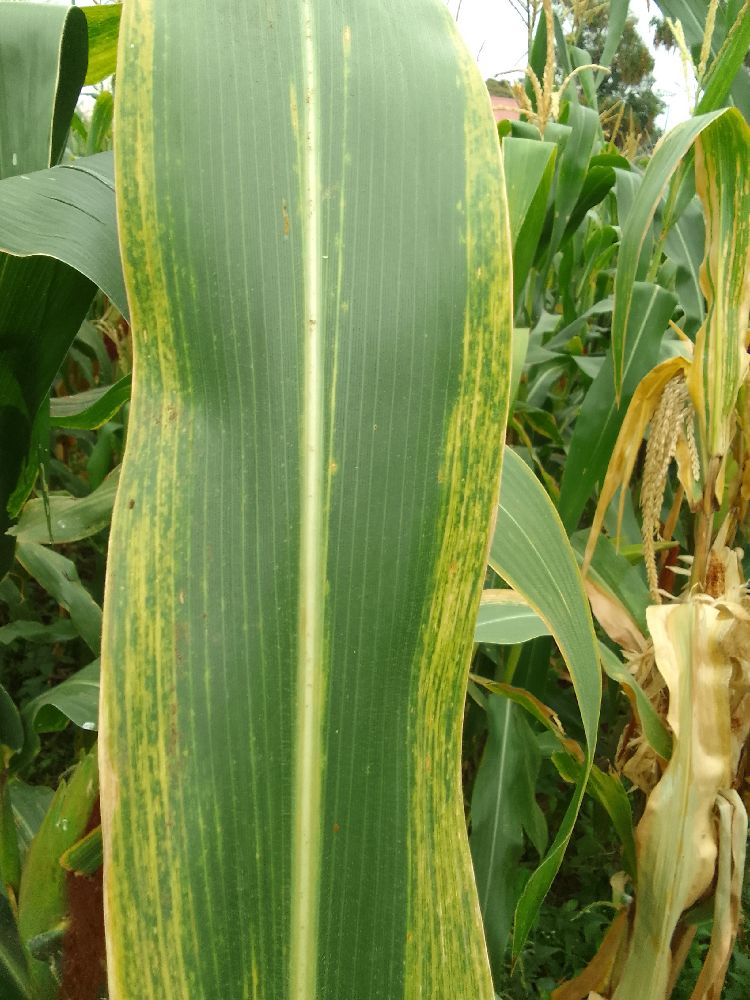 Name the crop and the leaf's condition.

maize, maize lethal necrosis
